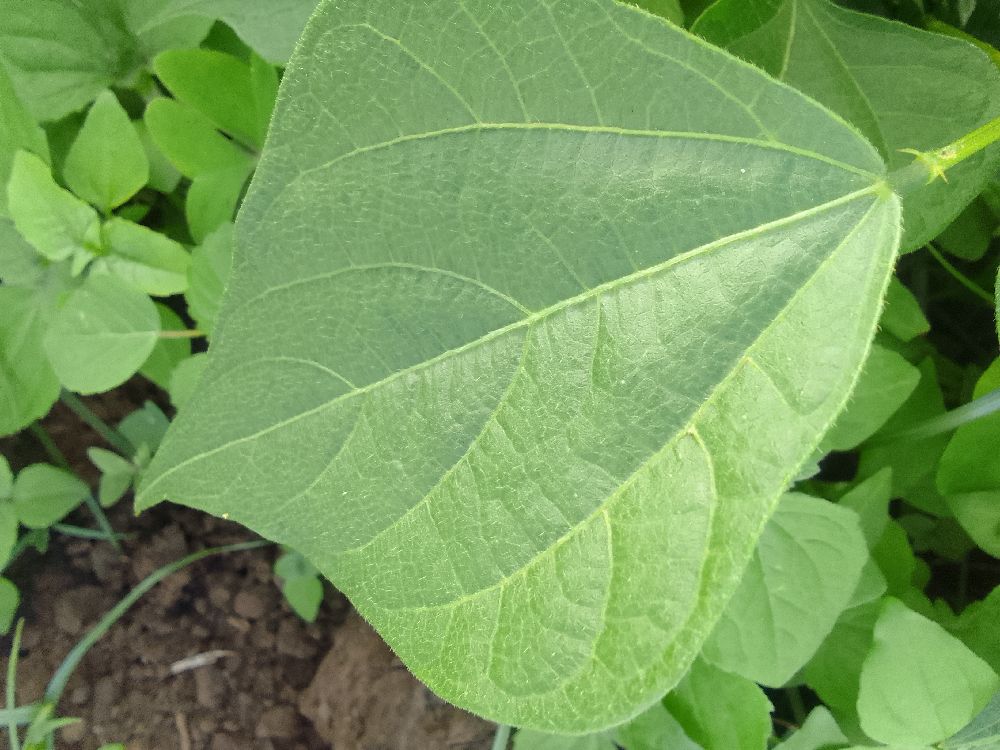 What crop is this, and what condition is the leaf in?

common bean, healthy
